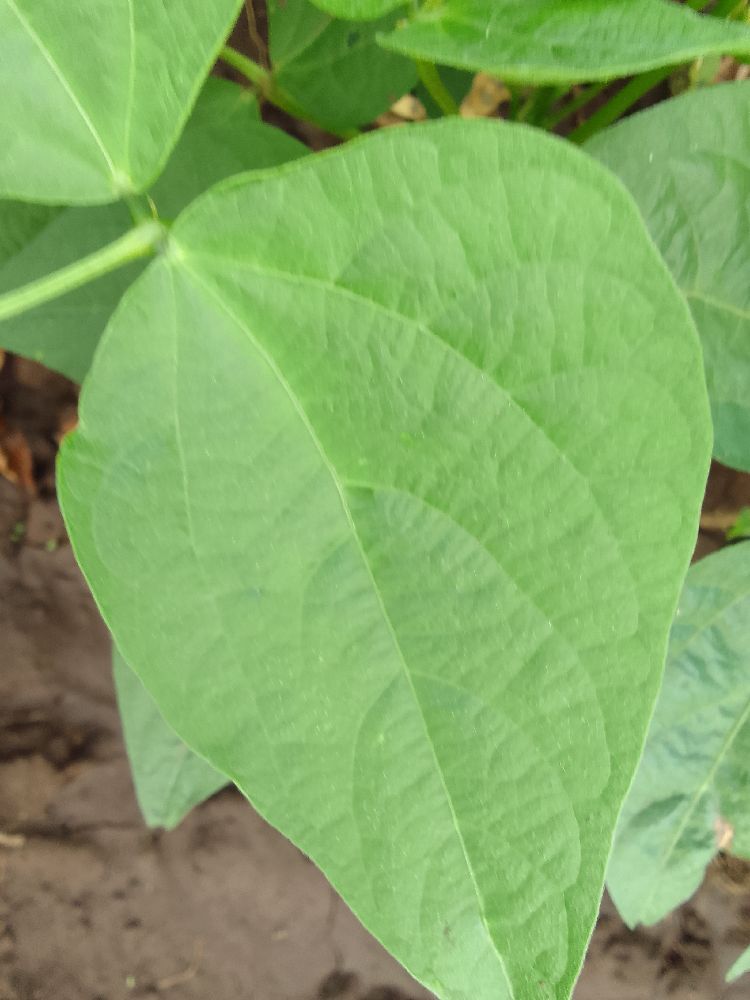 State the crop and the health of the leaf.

common bean, healthy
